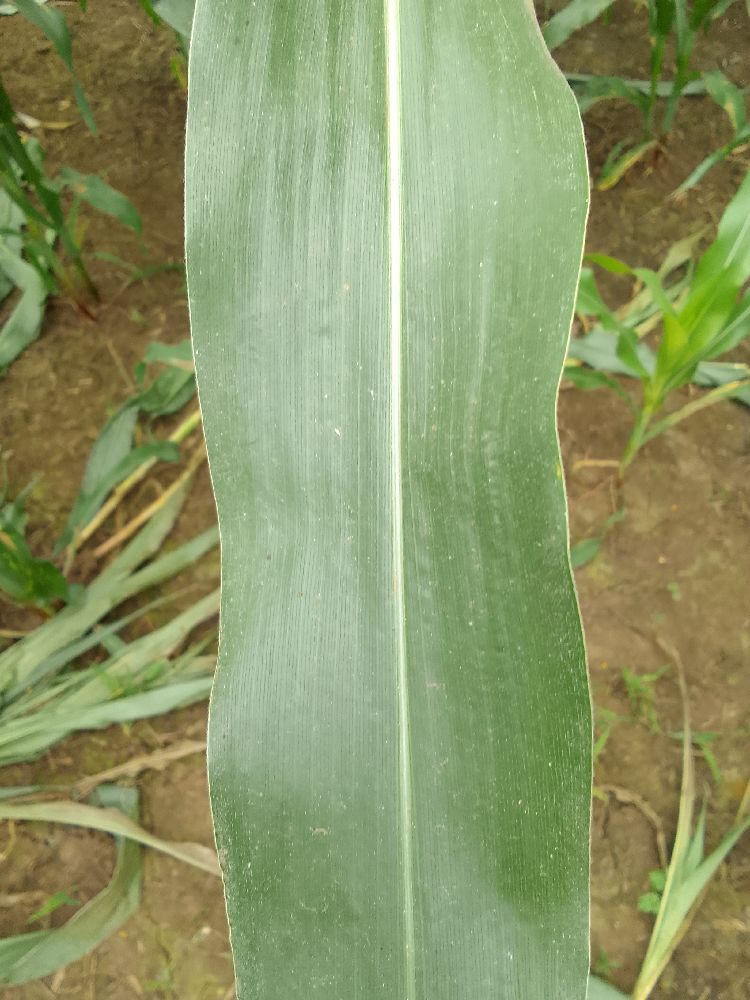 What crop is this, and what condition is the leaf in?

maize, healthy
